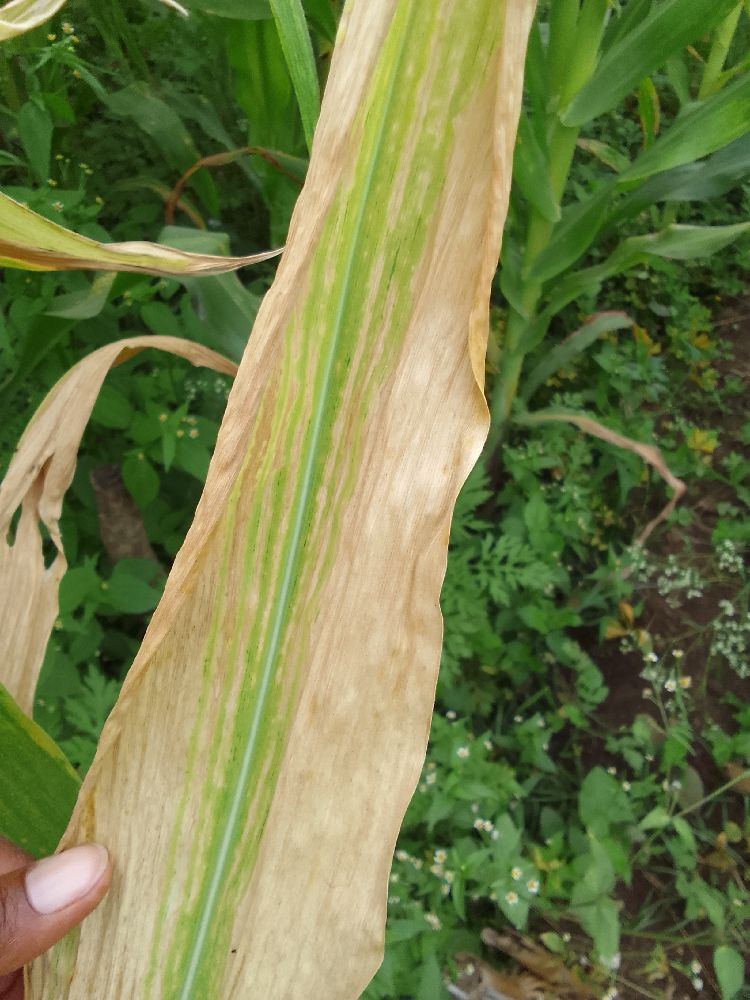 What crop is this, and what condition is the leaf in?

maize, maize lethal necrosis
